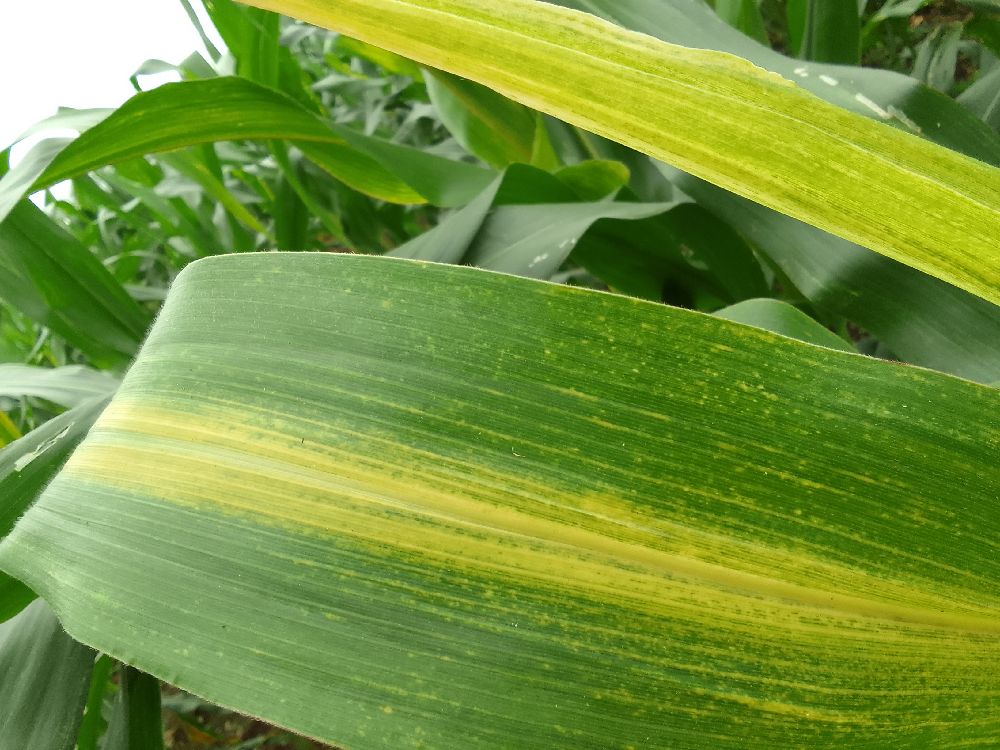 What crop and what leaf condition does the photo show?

maize, maize lethal necrosis
